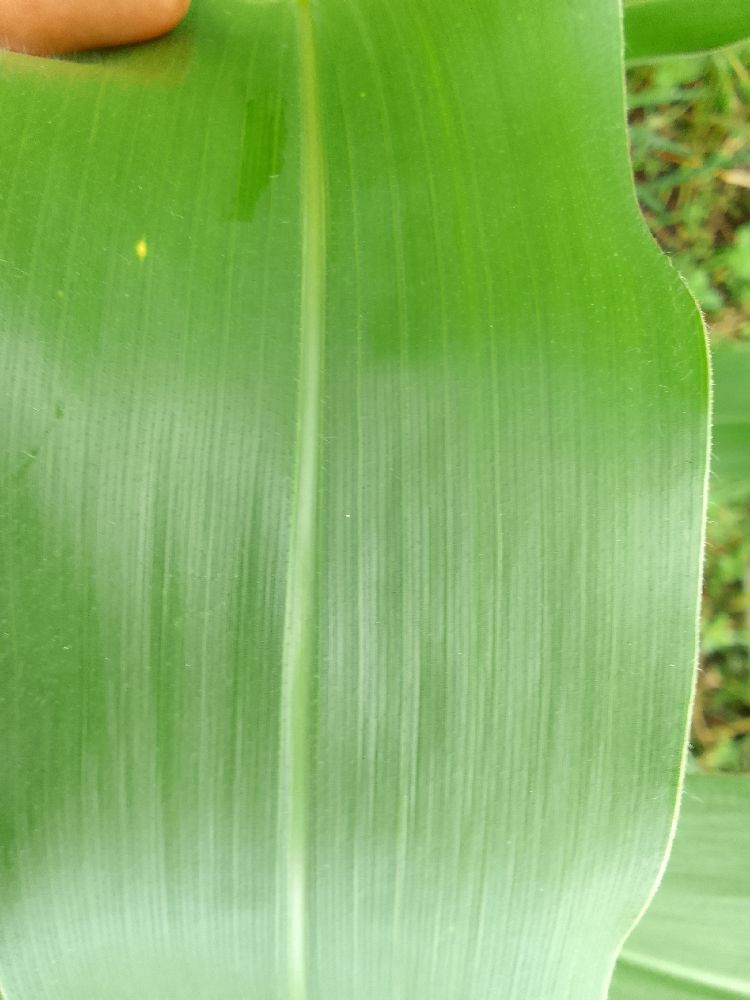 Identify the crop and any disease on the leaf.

maize, healthy
